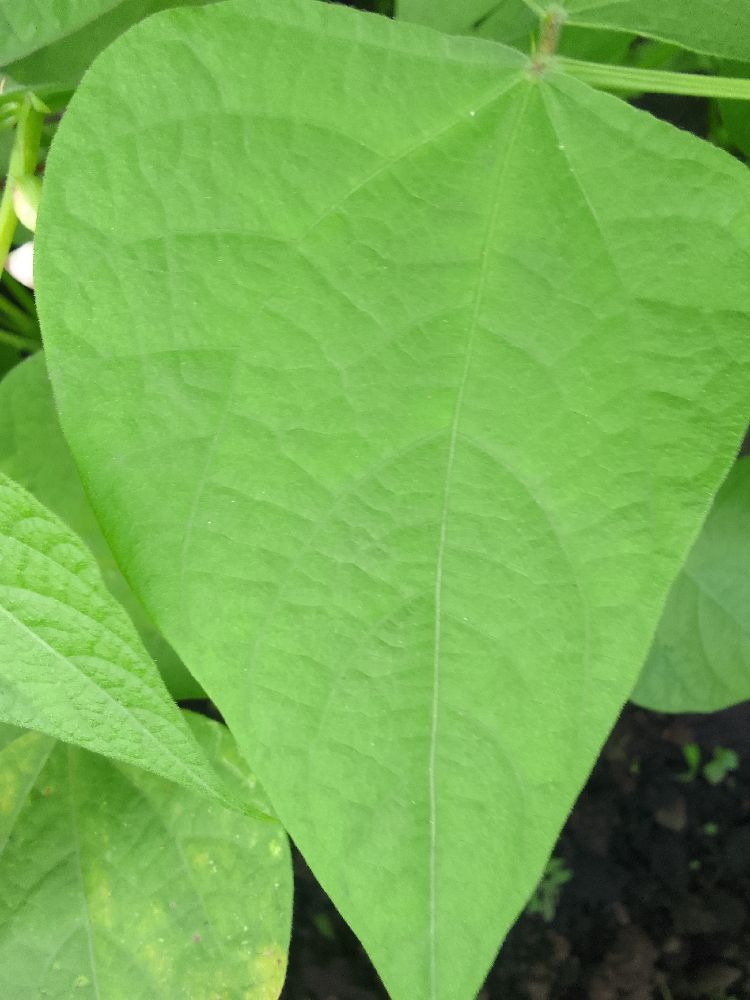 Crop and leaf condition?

common bean, healthy
